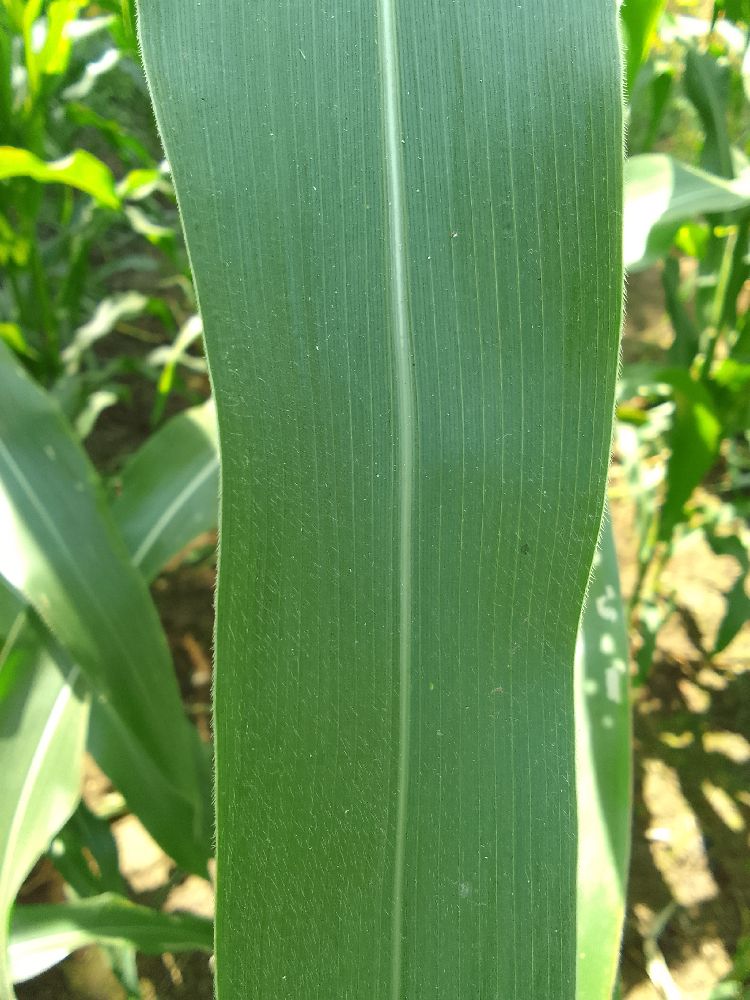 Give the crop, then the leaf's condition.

maize, healthy
